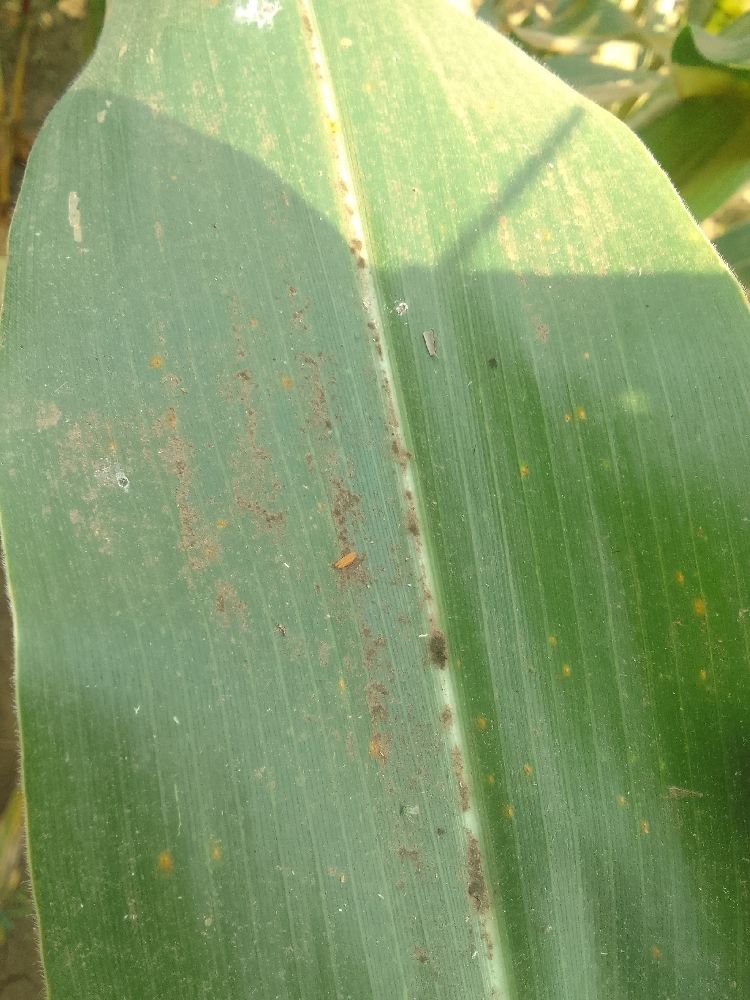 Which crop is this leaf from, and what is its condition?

maize, healthy
